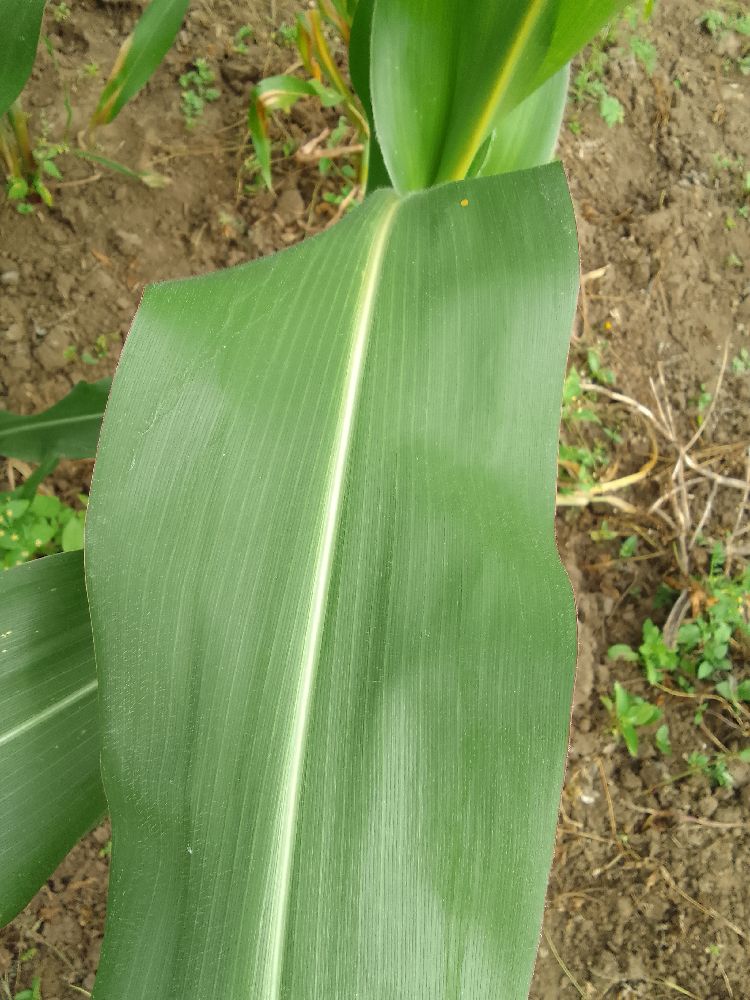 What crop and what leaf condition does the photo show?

maize, healthy
